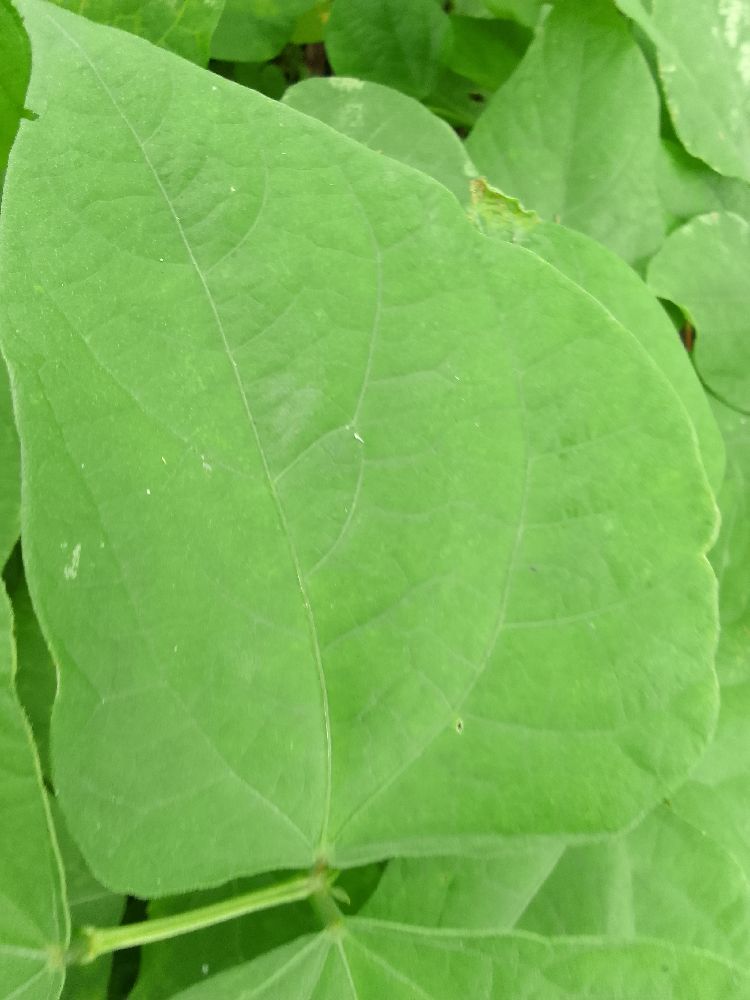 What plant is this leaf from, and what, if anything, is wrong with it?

common bean, healthy
